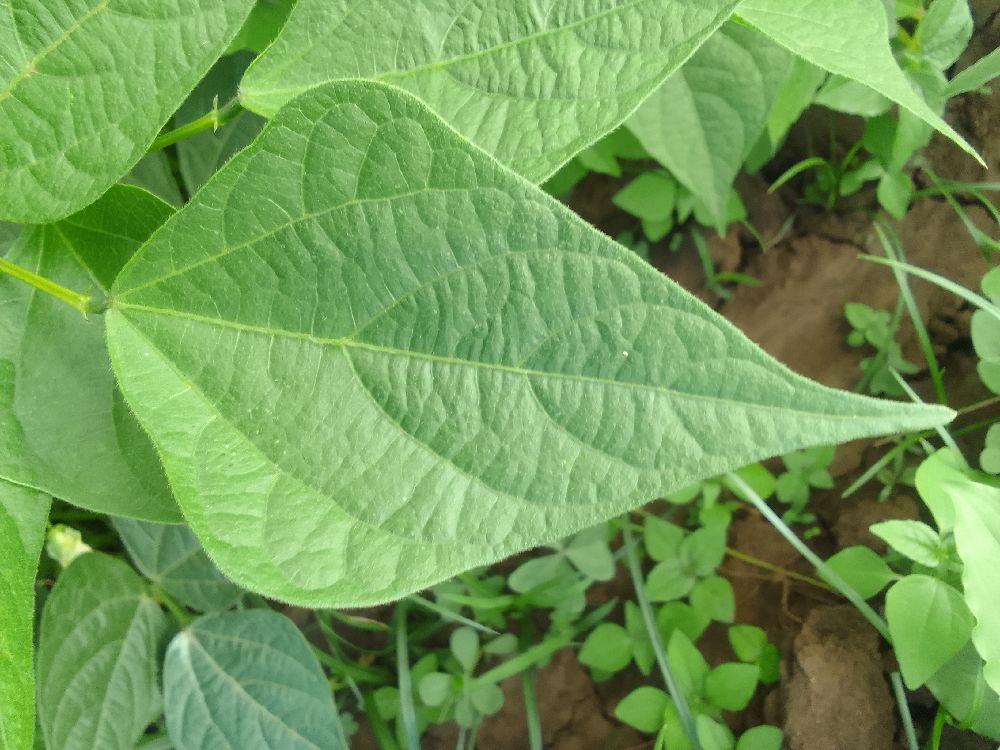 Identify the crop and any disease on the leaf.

common bean, healthy
